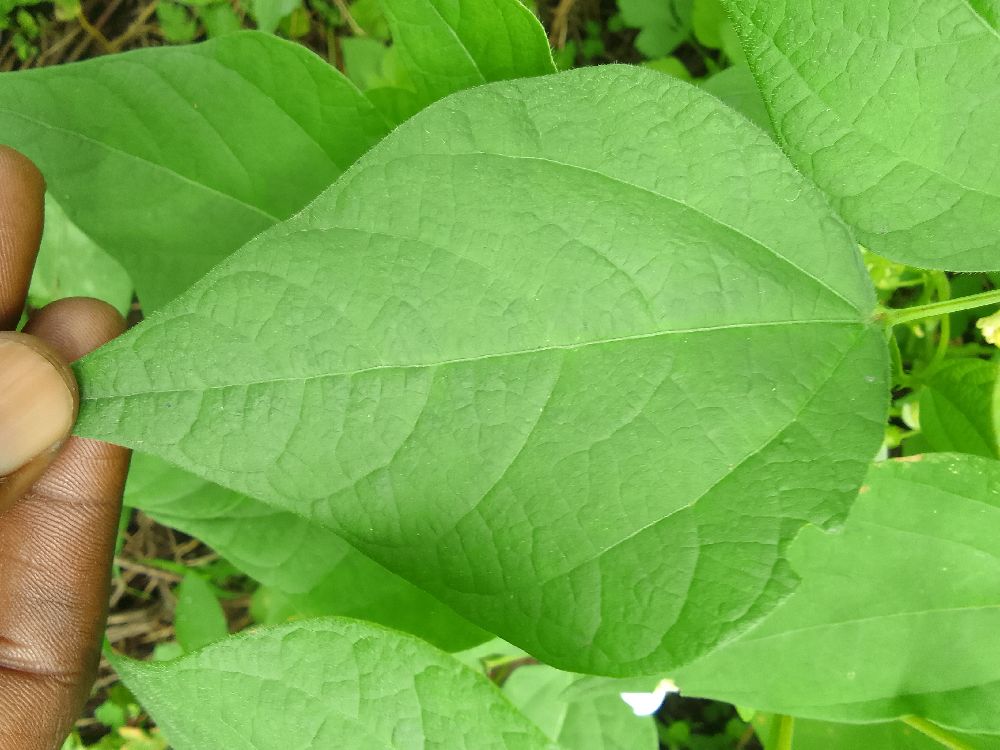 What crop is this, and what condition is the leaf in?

common bean, healthy
